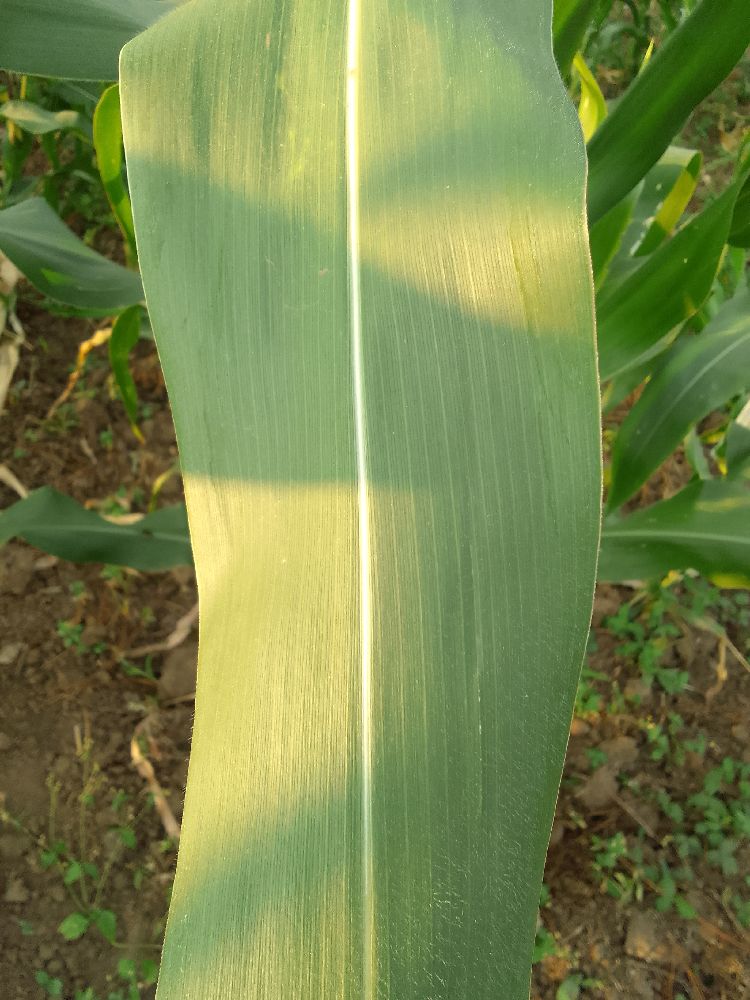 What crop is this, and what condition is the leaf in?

maize, healthy
